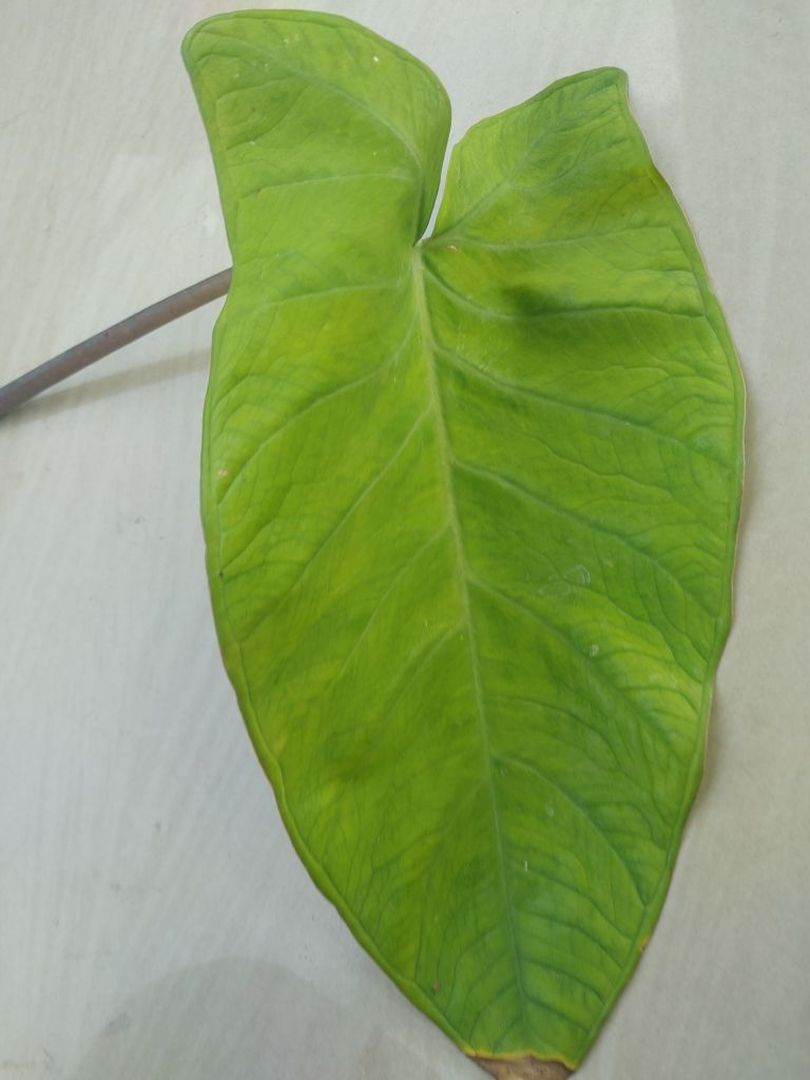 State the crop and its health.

taro, mosaic
